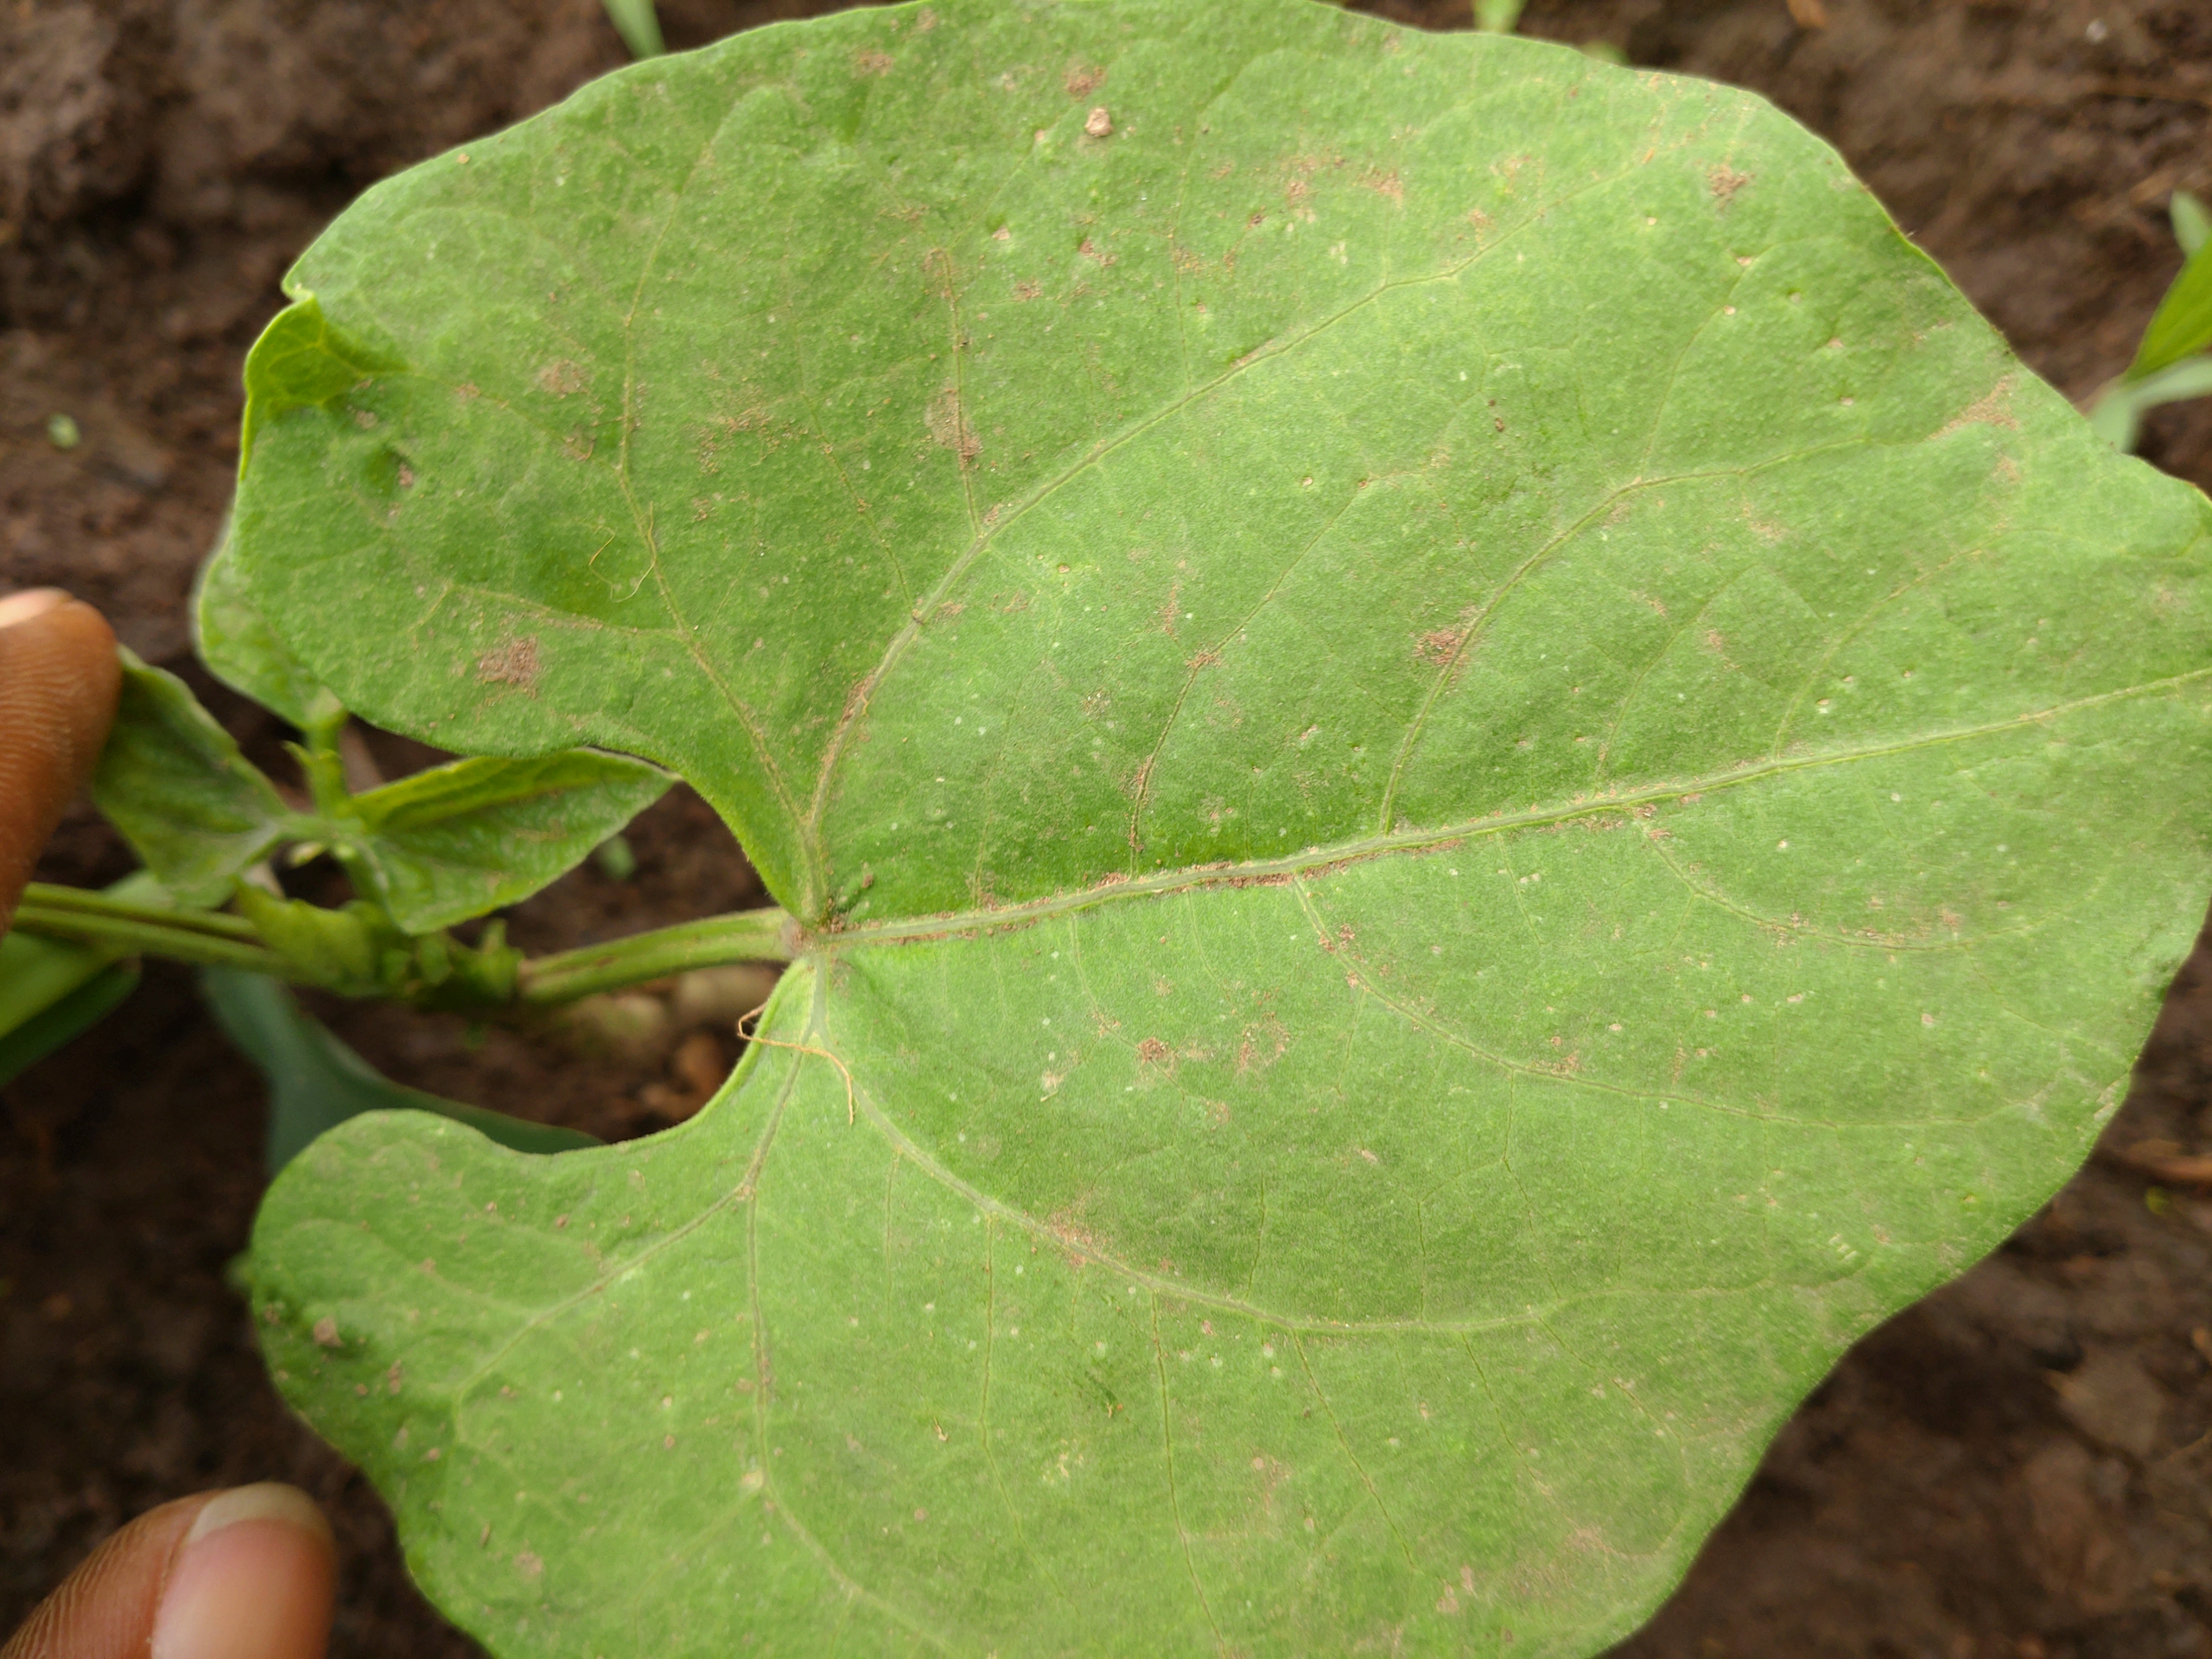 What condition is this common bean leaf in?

healthy
